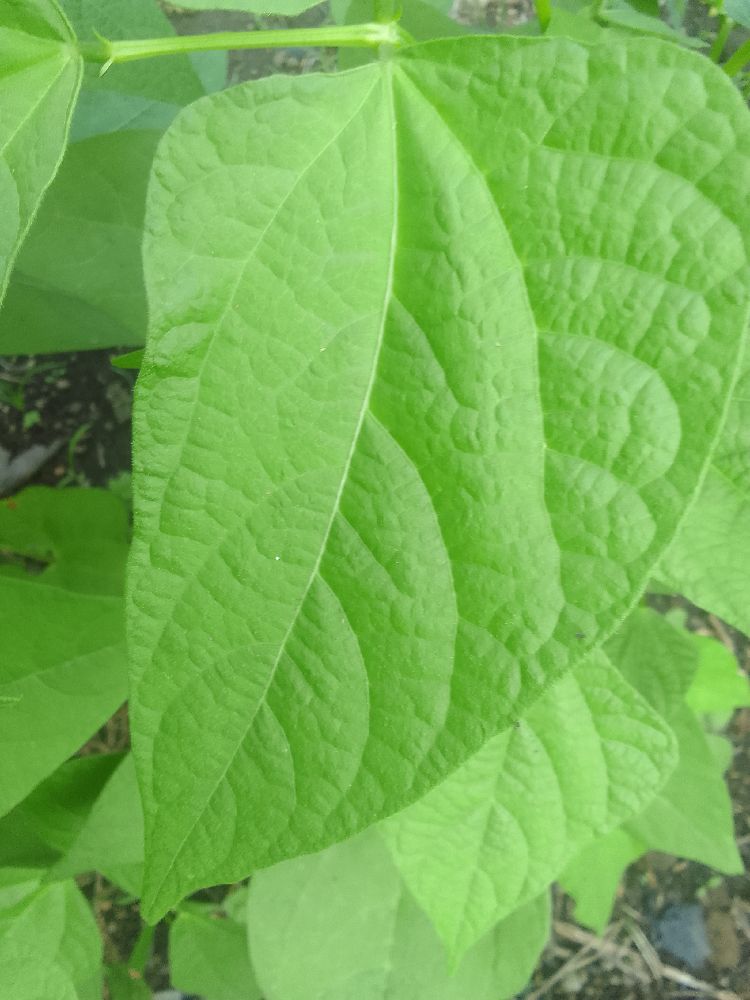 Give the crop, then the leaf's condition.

common bean, healthy
